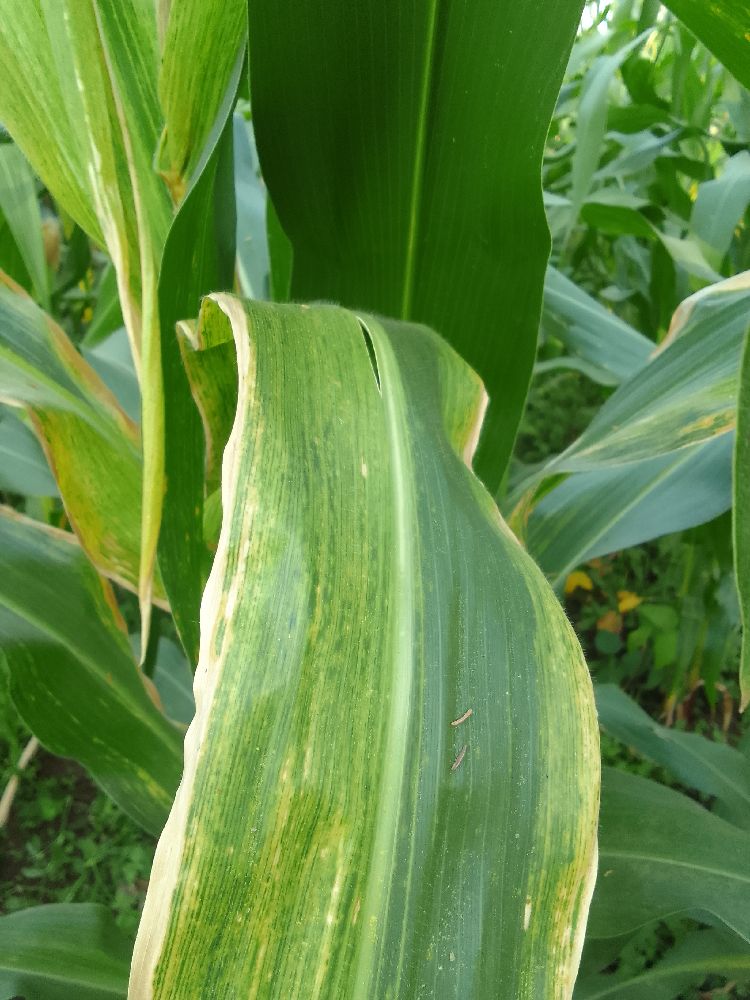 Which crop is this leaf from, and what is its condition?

maize, maize lethal necrosis
